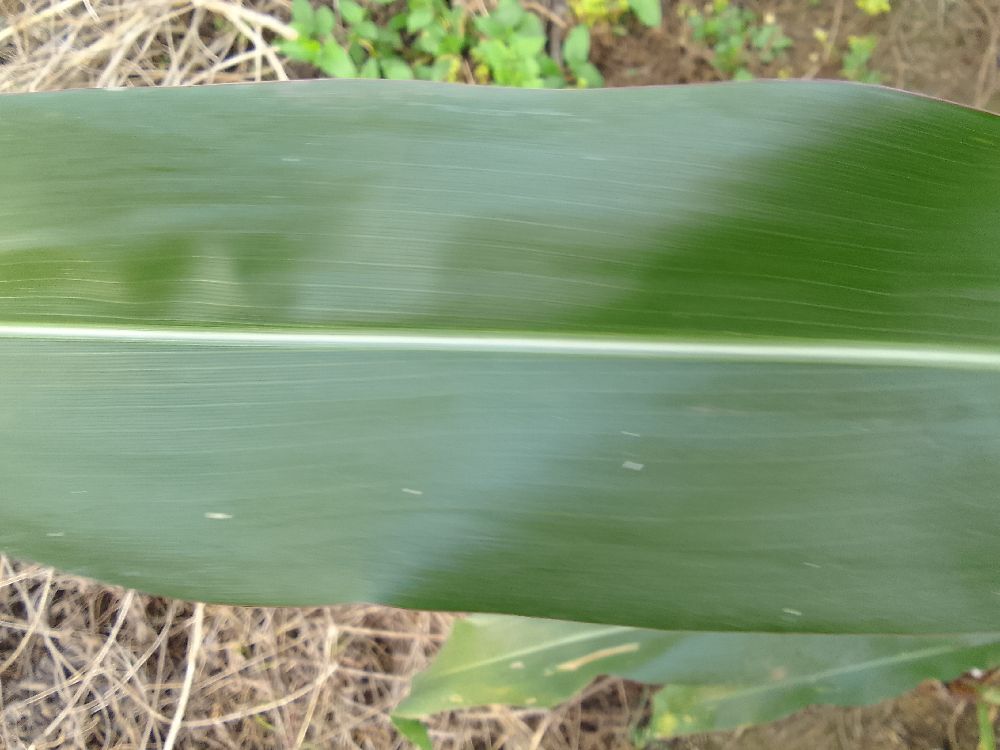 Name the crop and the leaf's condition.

maize, healthy
